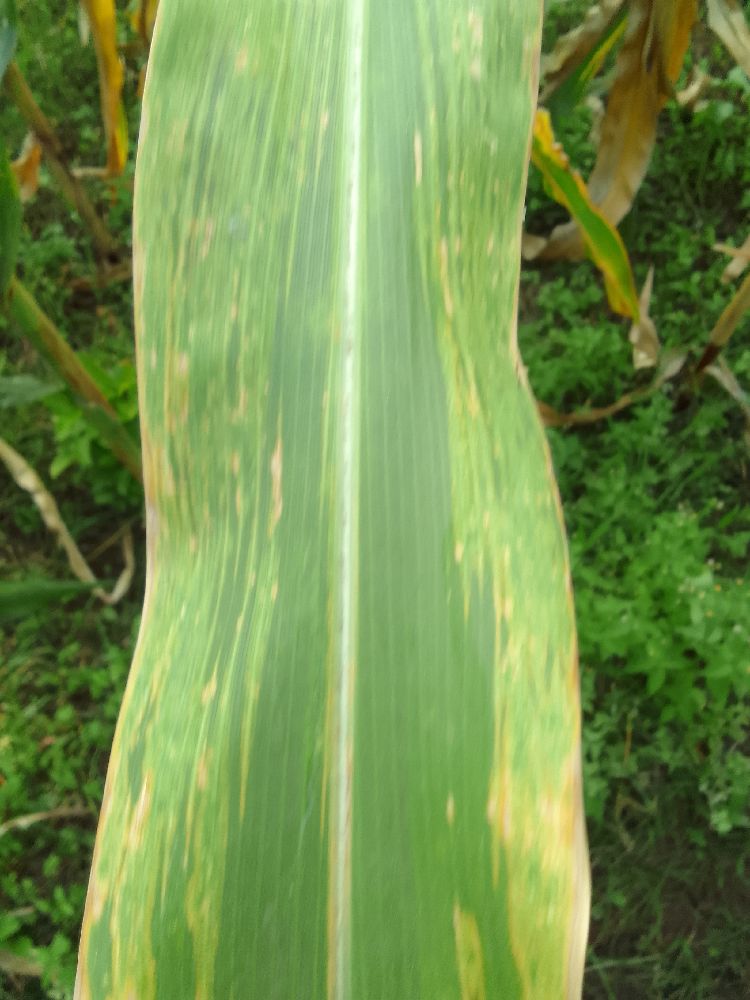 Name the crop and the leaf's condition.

maize, maize lethal necrosis
